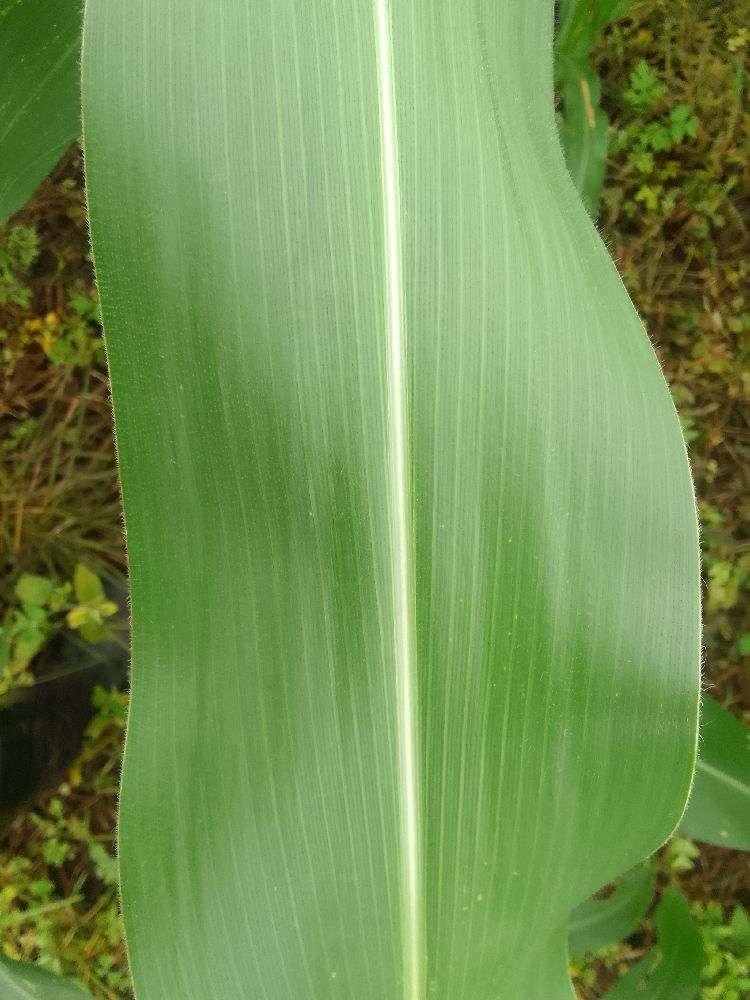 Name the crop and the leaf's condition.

maize, healthy
